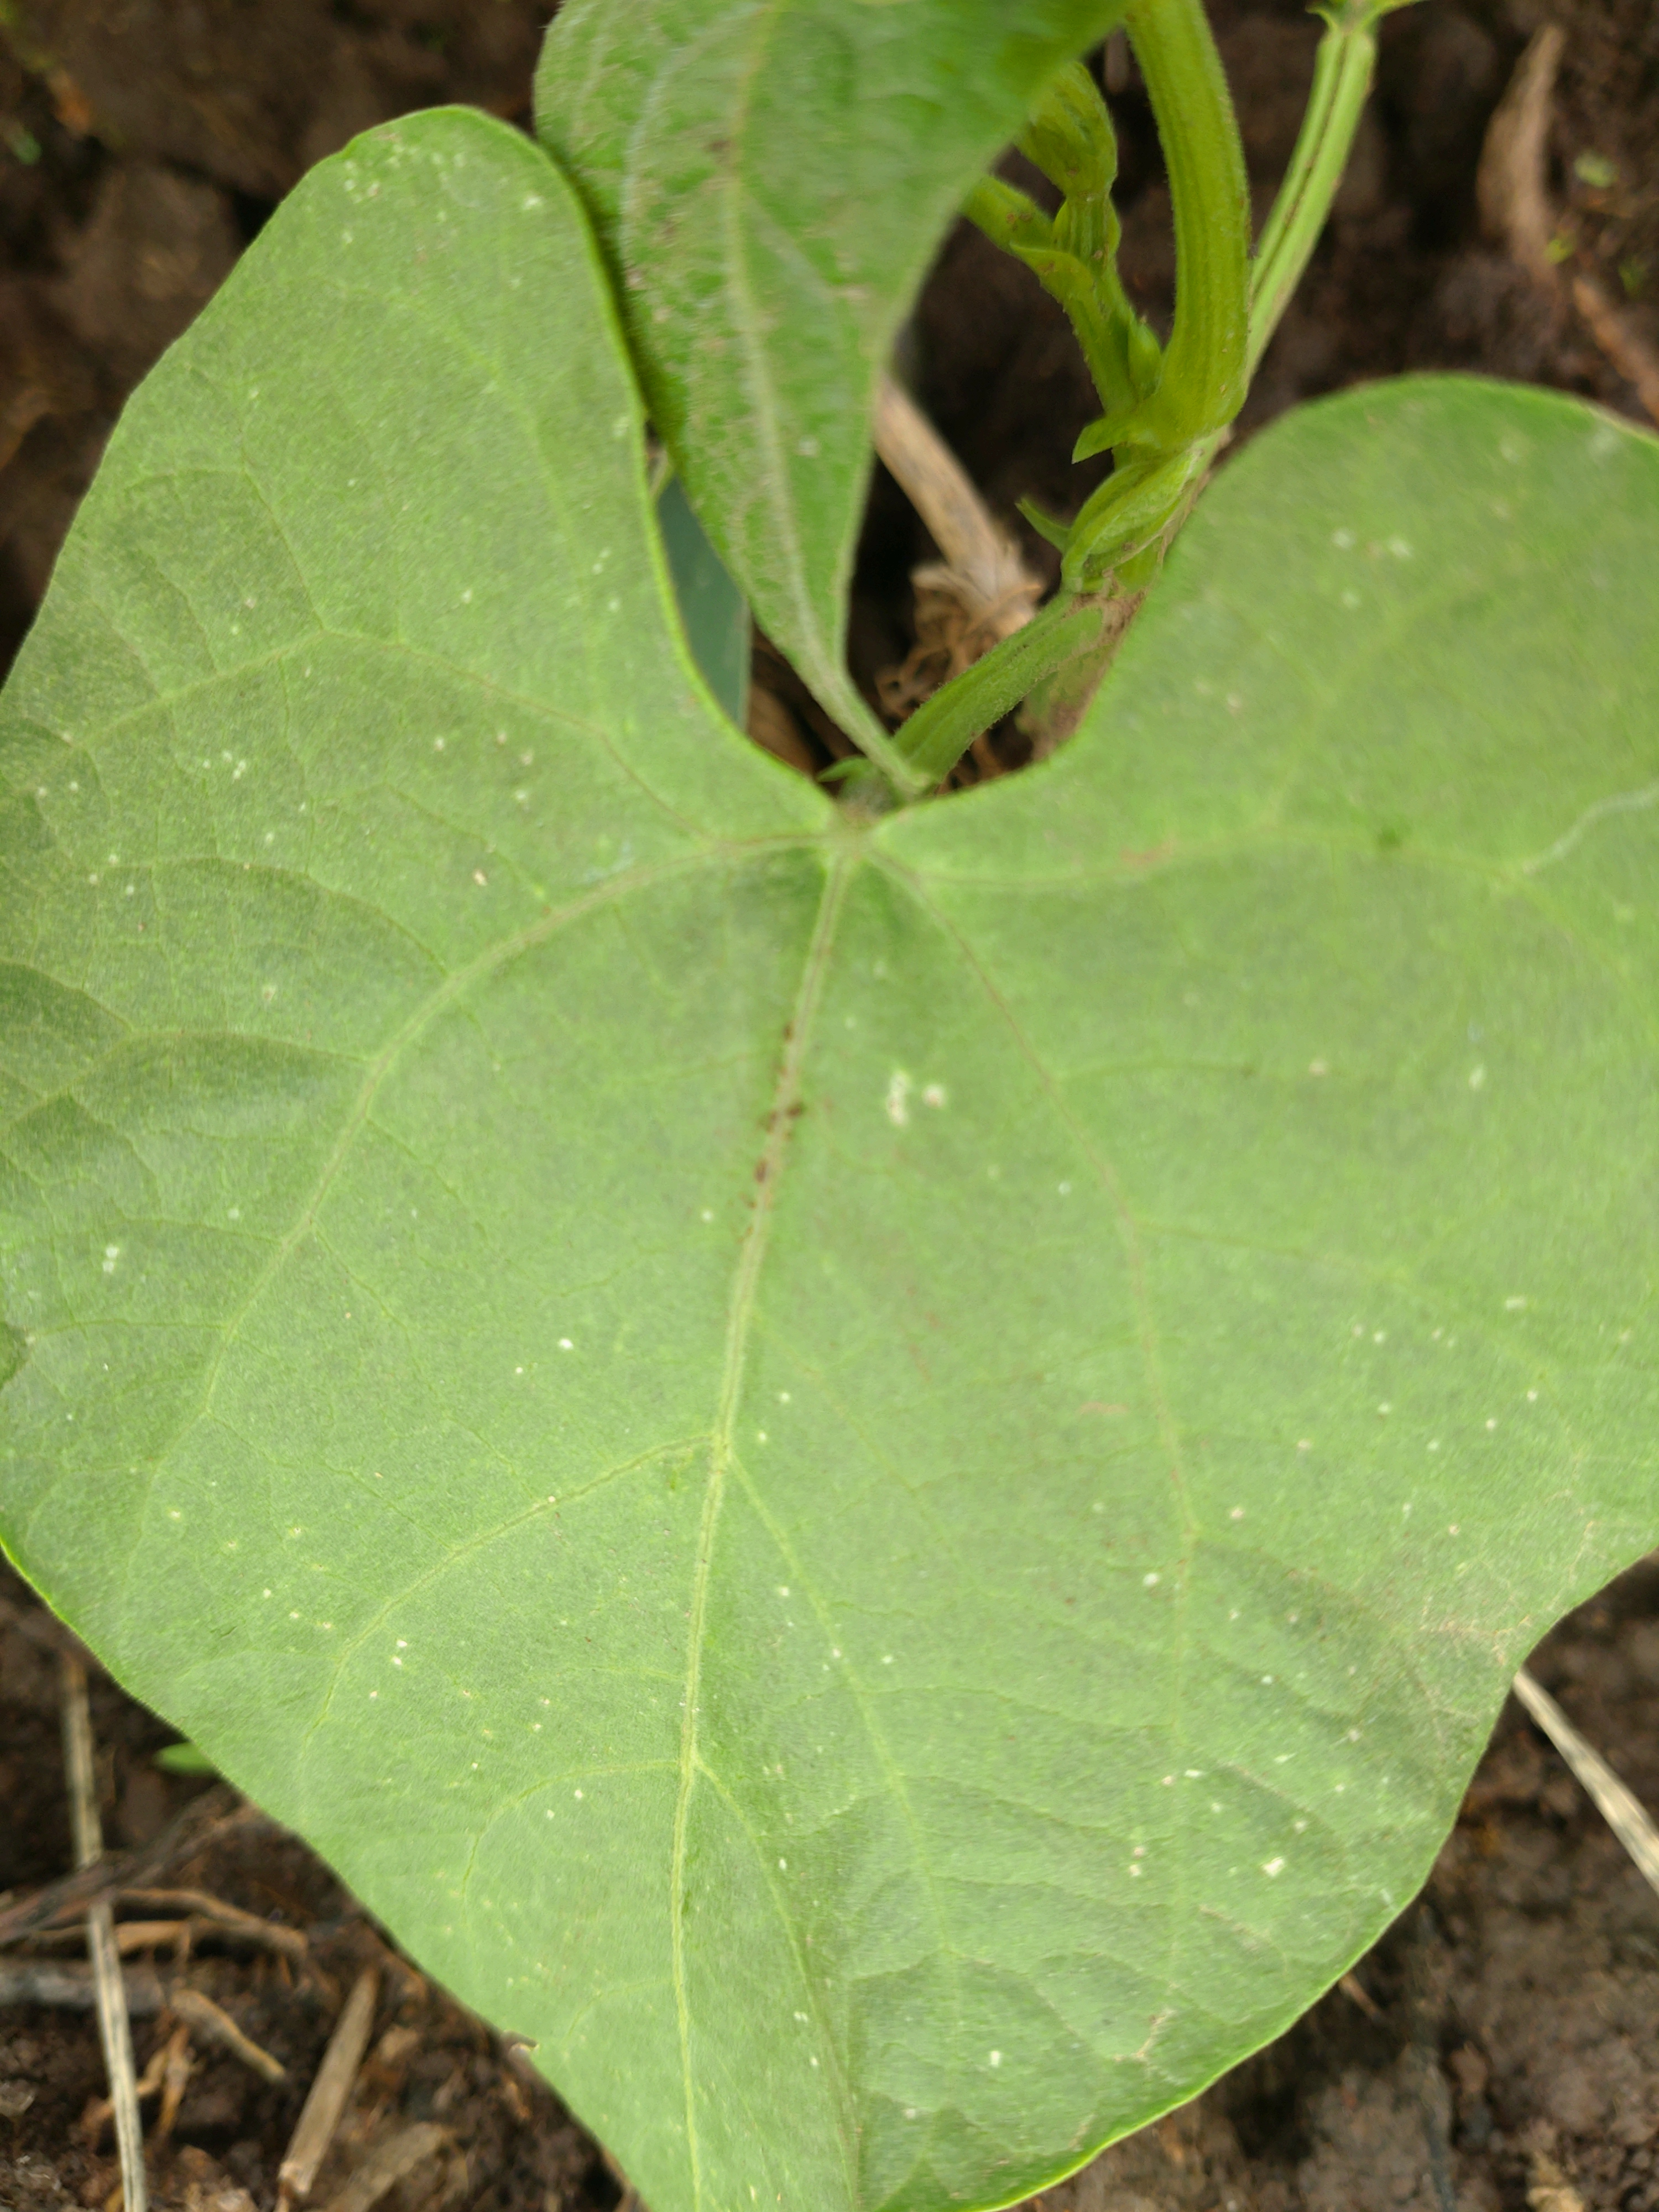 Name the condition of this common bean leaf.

healthy
